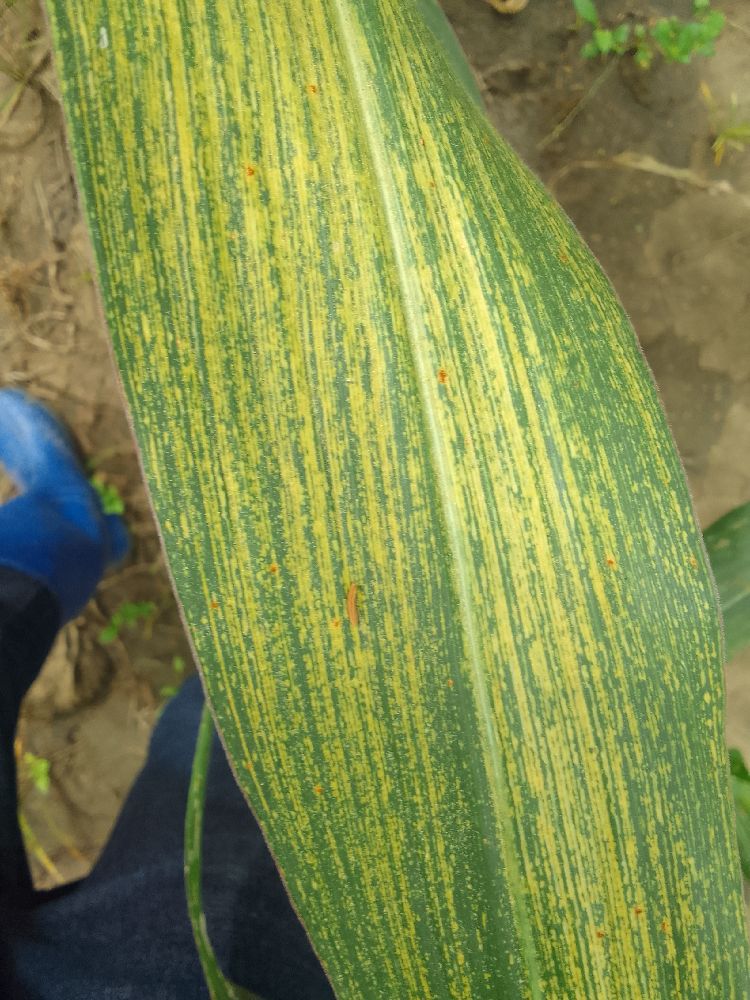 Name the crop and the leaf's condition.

maize, maize streak virus
